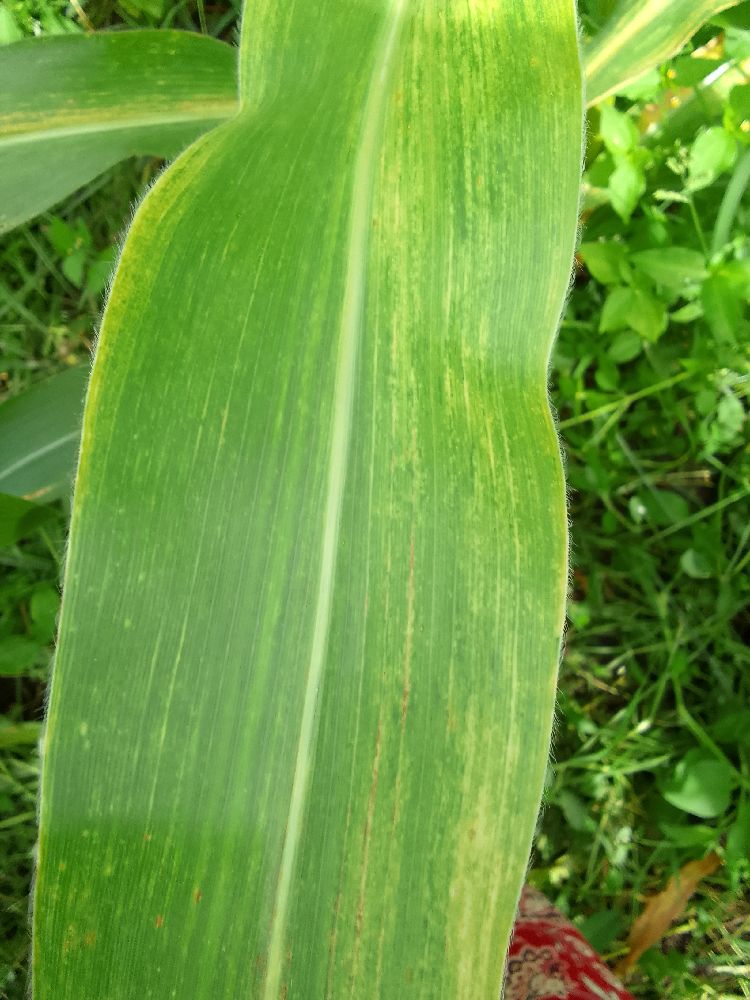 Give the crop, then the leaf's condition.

maize, maize lethal necrosis
